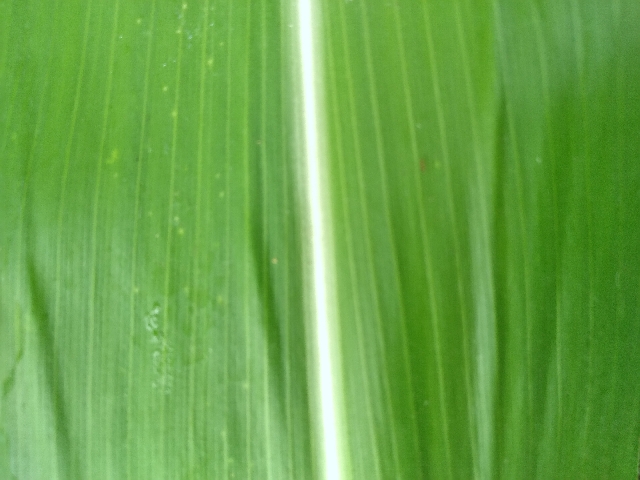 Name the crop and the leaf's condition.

maize, healthy
